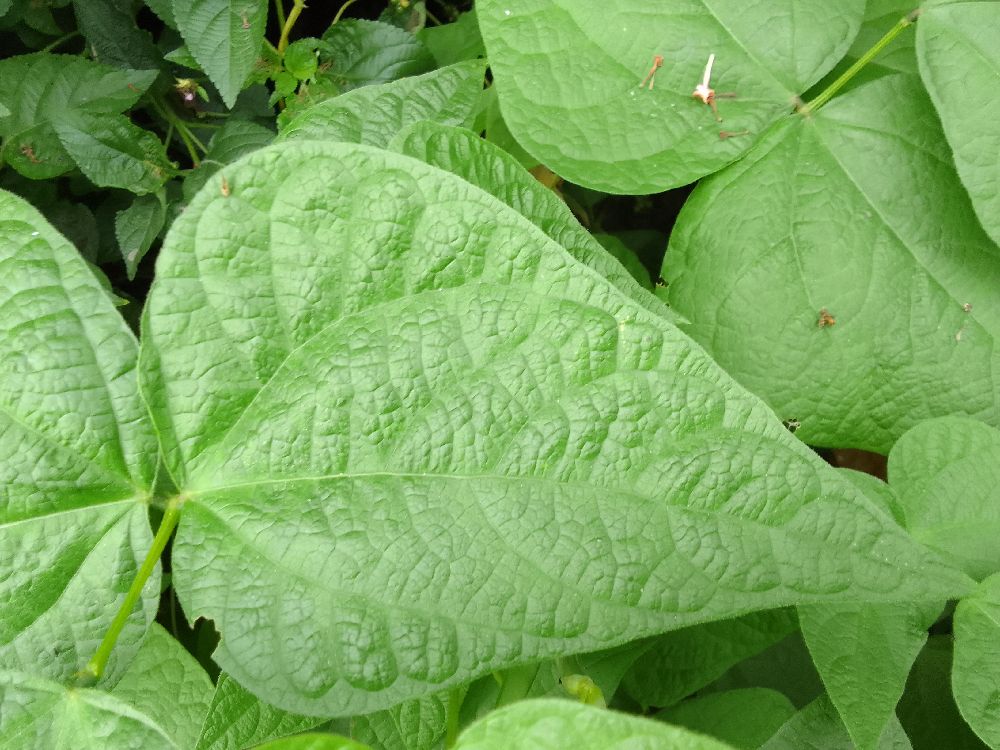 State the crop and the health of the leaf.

common bean, healthy
